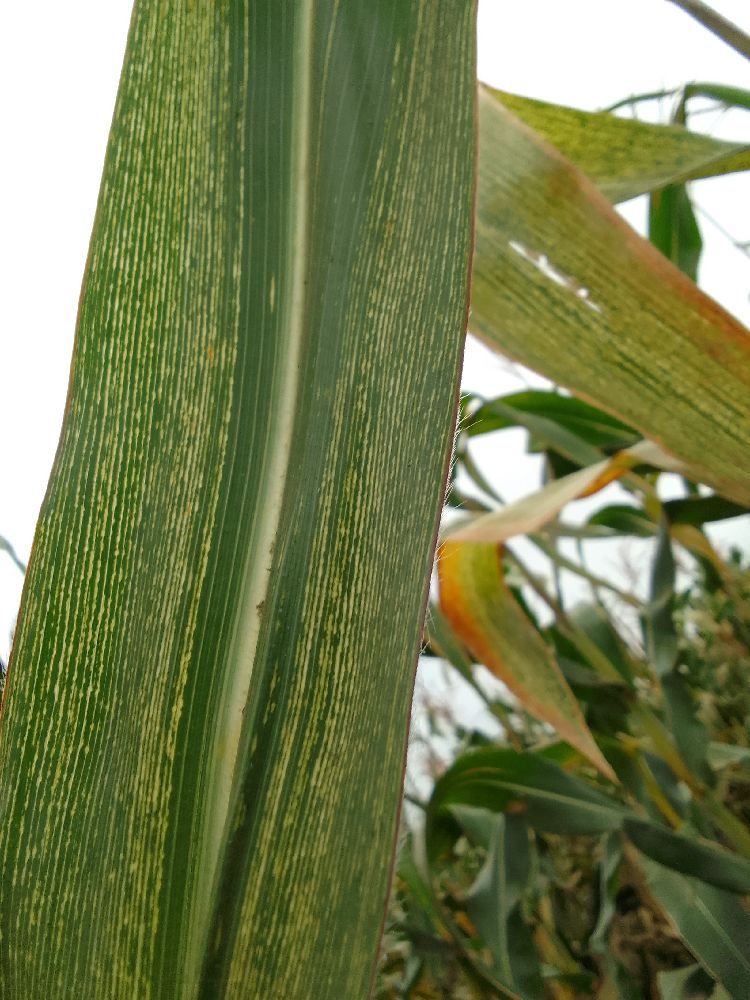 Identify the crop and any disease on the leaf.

maize, maize streak virus
